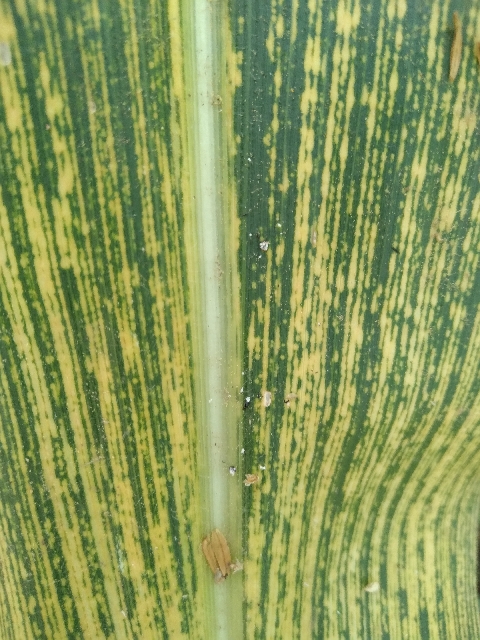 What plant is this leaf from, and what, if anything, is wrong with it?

maize, maize streak virus
